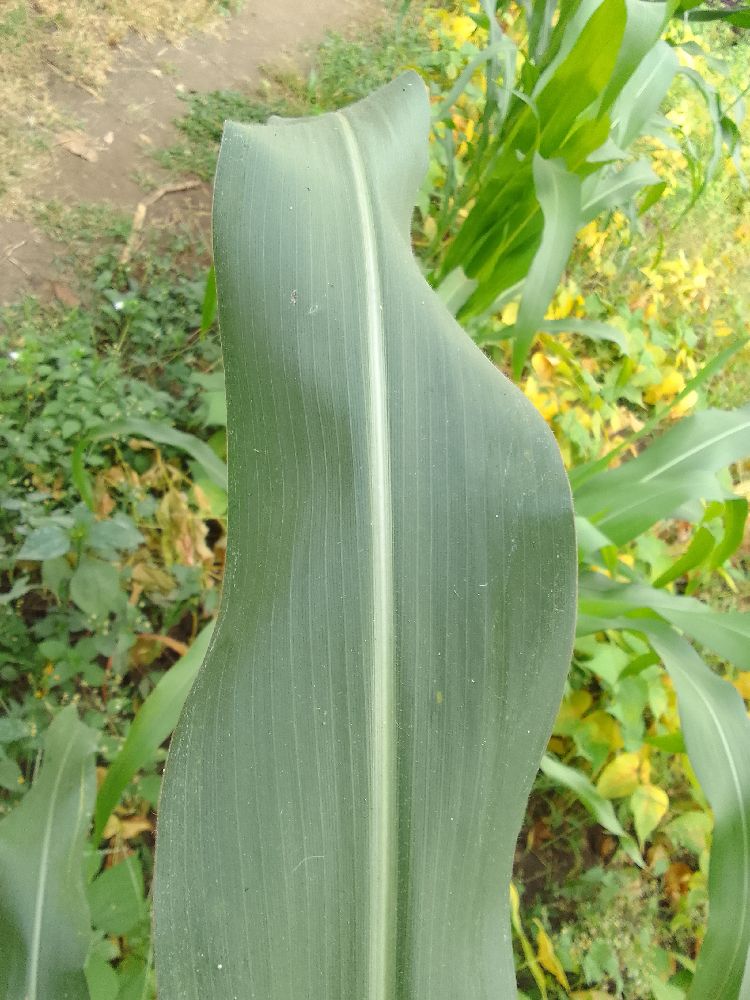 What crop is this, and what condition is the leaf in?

maize, healthy
